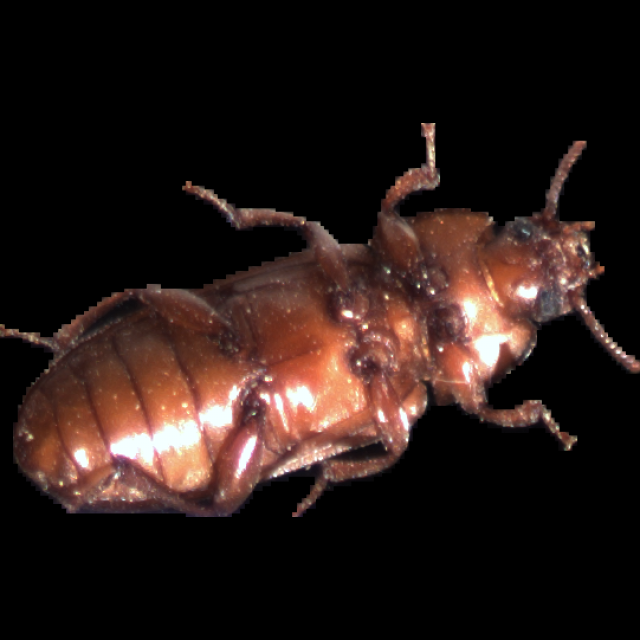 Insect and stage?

mealworm beetle
